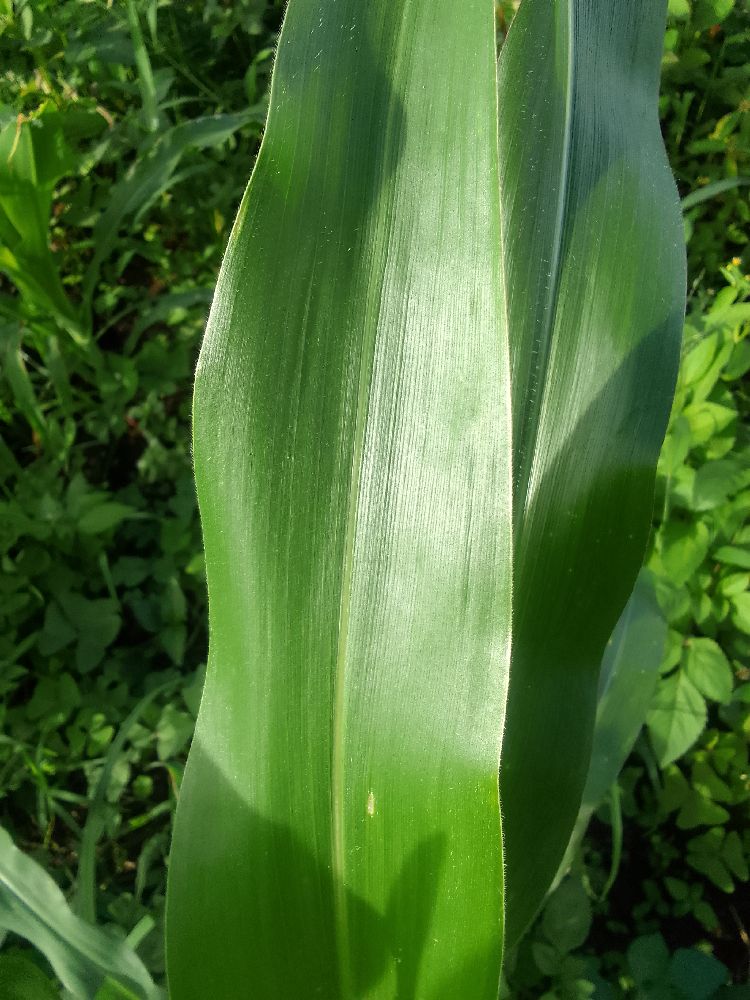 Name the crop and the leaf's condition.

maize, healthy
